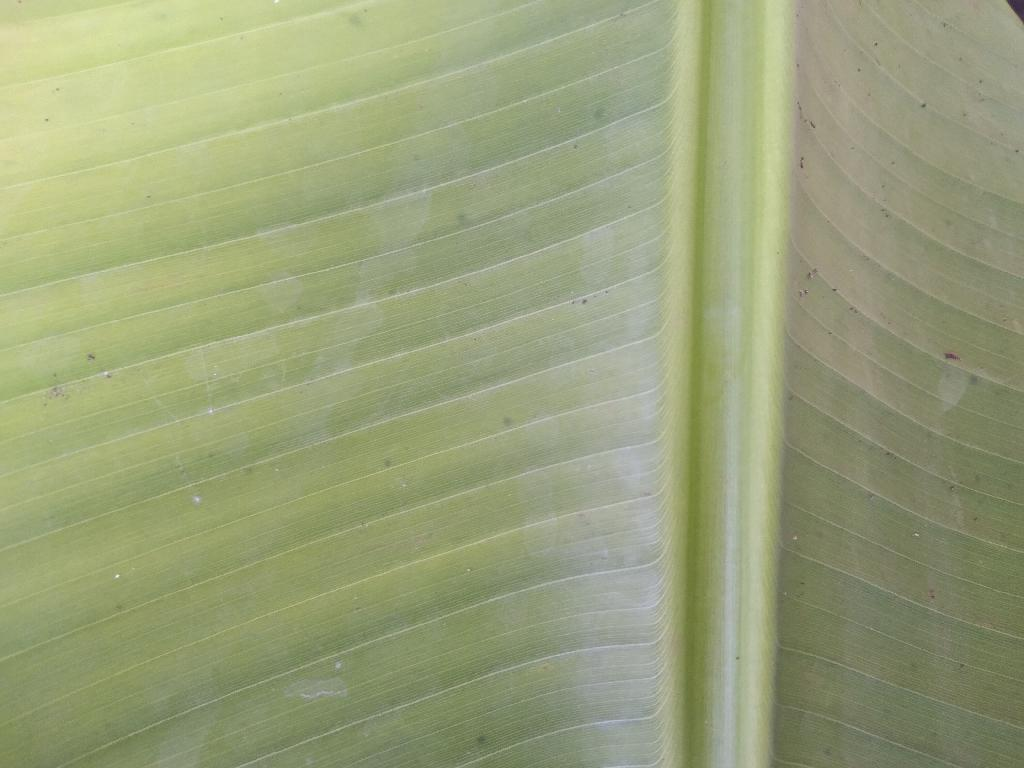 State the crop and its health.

banana, healthy
